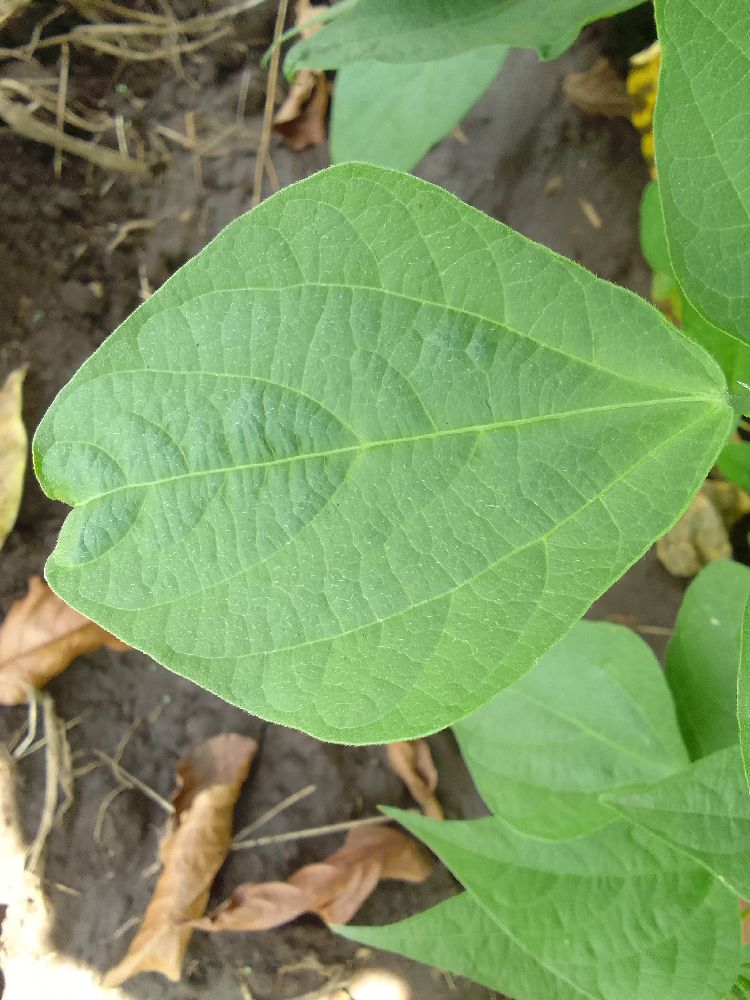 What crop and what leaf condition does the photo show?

common bean, healthy
